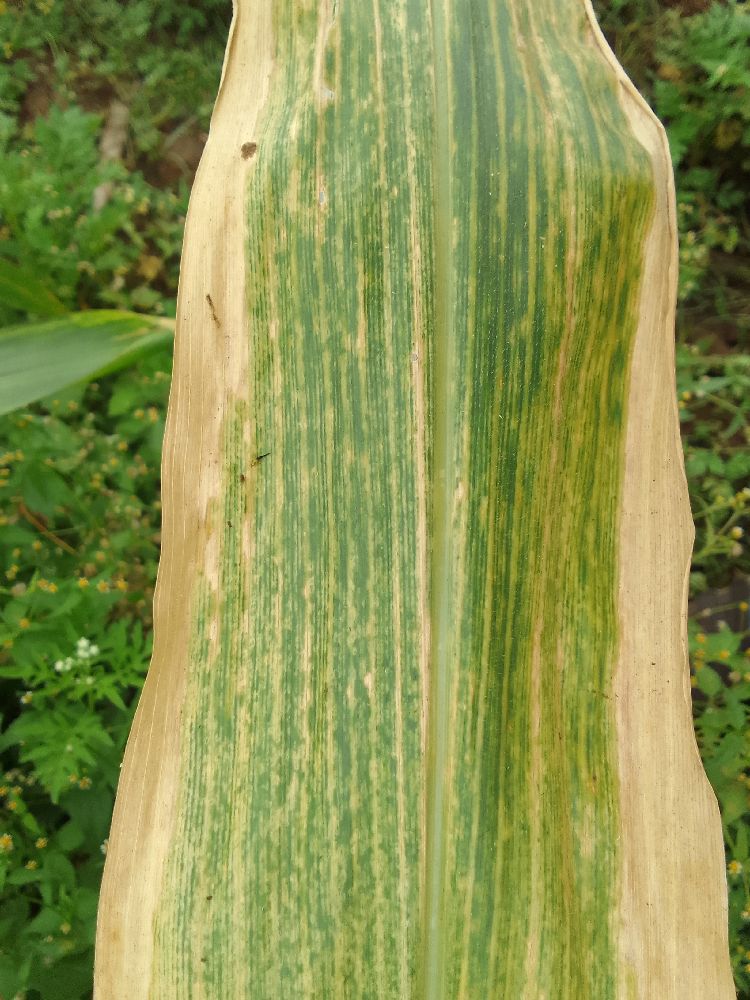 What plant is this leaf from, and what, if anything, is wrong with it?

maize, maize lethal necrosis
